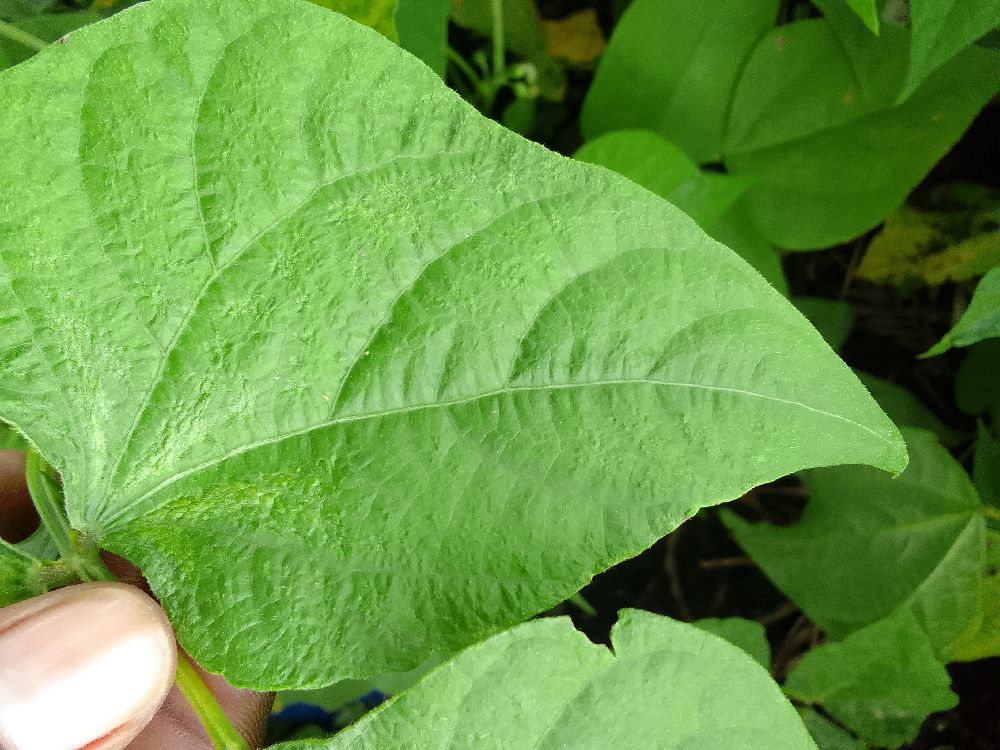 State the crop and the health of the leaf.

common bean, healthy
